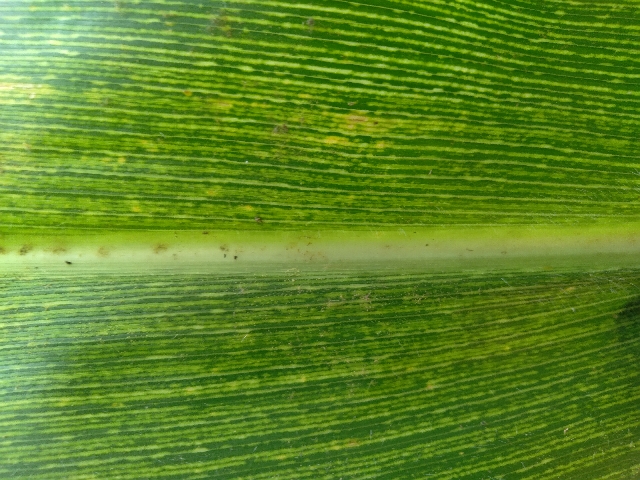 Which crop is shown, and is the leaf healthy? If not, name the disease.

maize, maize streak virus
